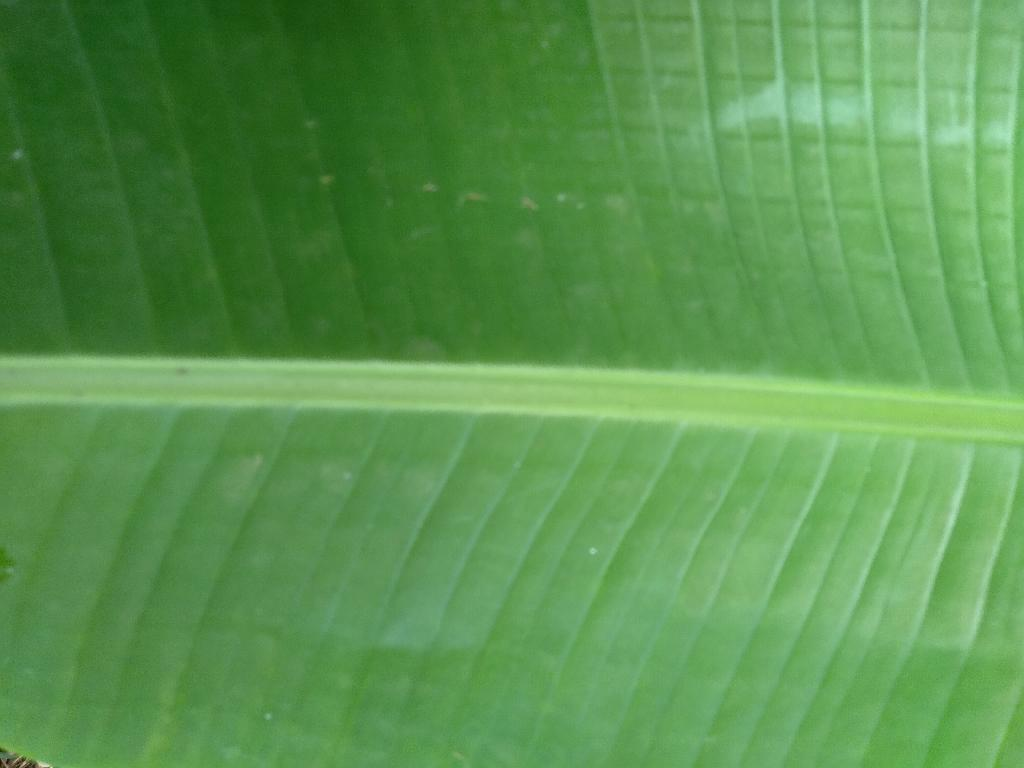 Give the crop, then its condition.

banana, healthy
